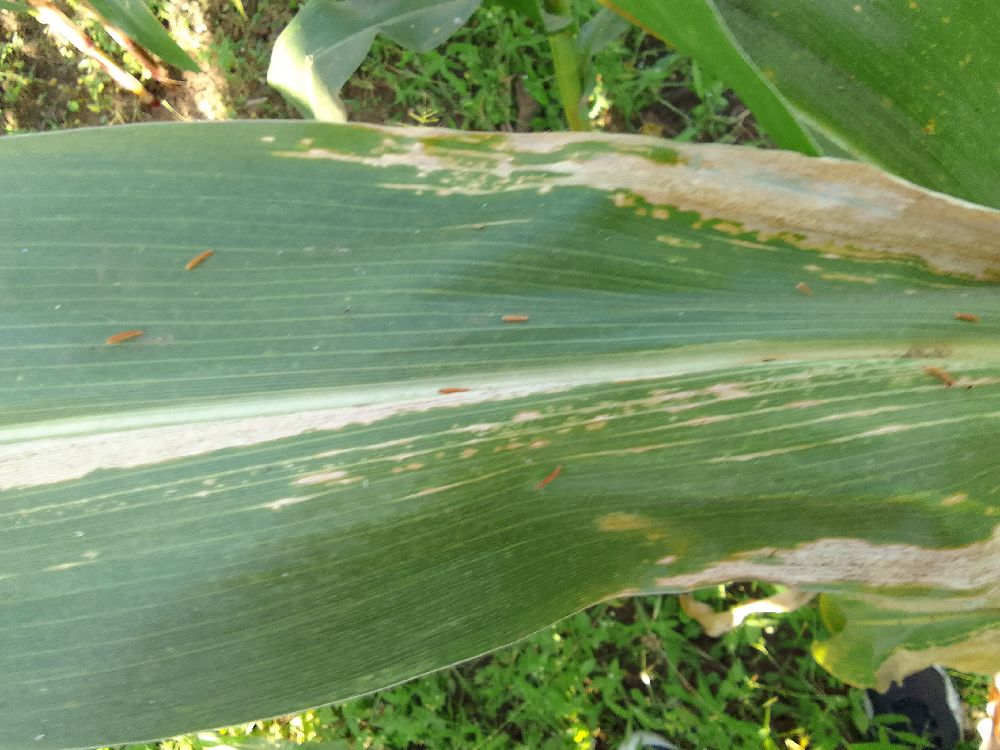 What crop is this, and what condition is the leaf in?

maize, maize lethal necrosis
